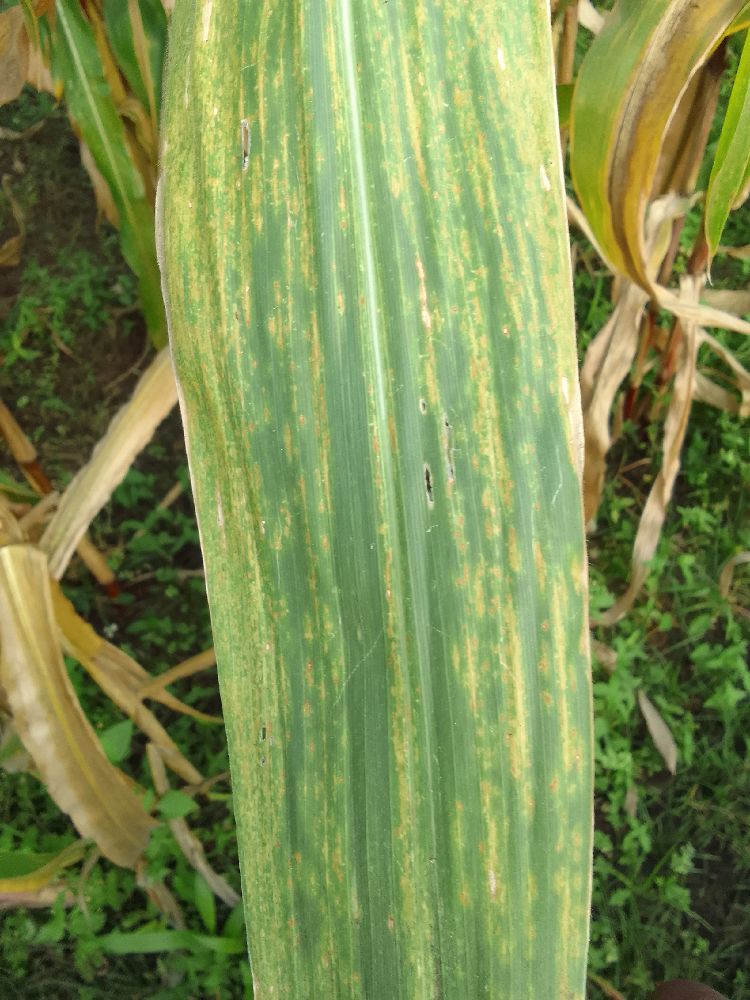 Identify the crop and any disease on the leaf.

maize, maize lethal necrosis
